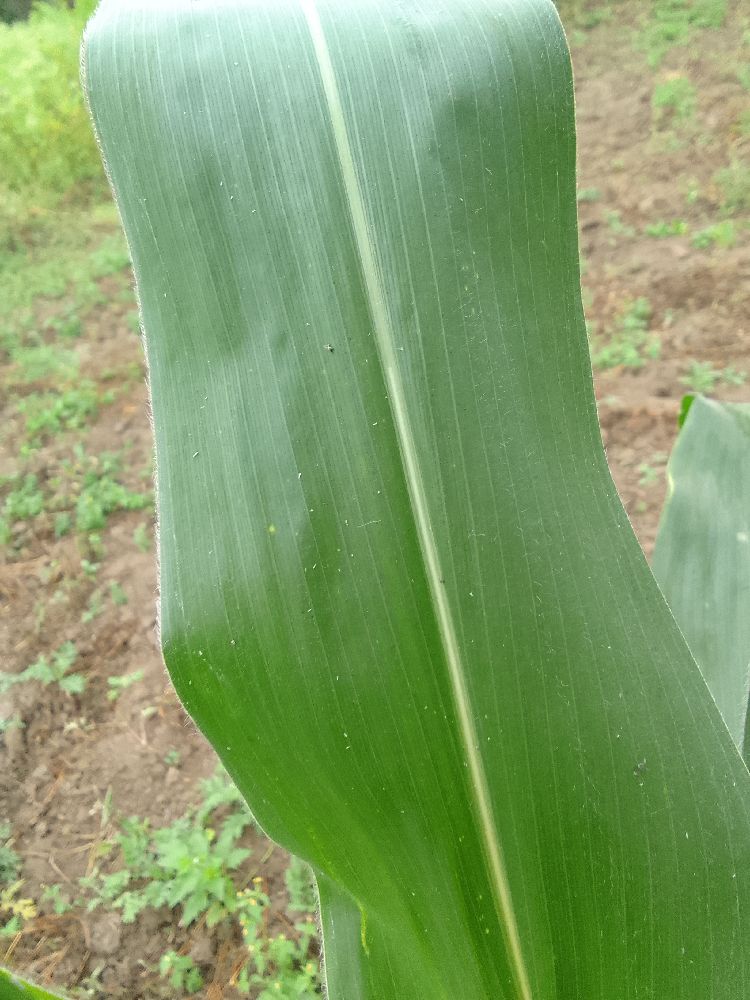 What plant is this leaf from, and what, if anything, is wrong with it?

maize, healthy
